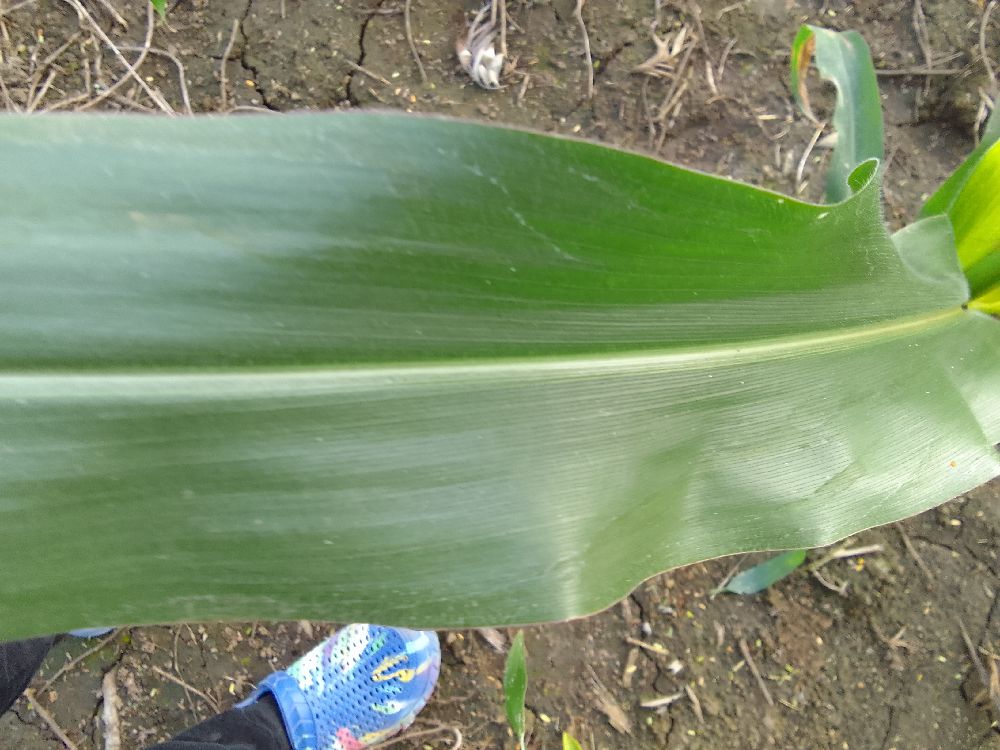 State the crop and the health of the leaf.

maize, healthy
